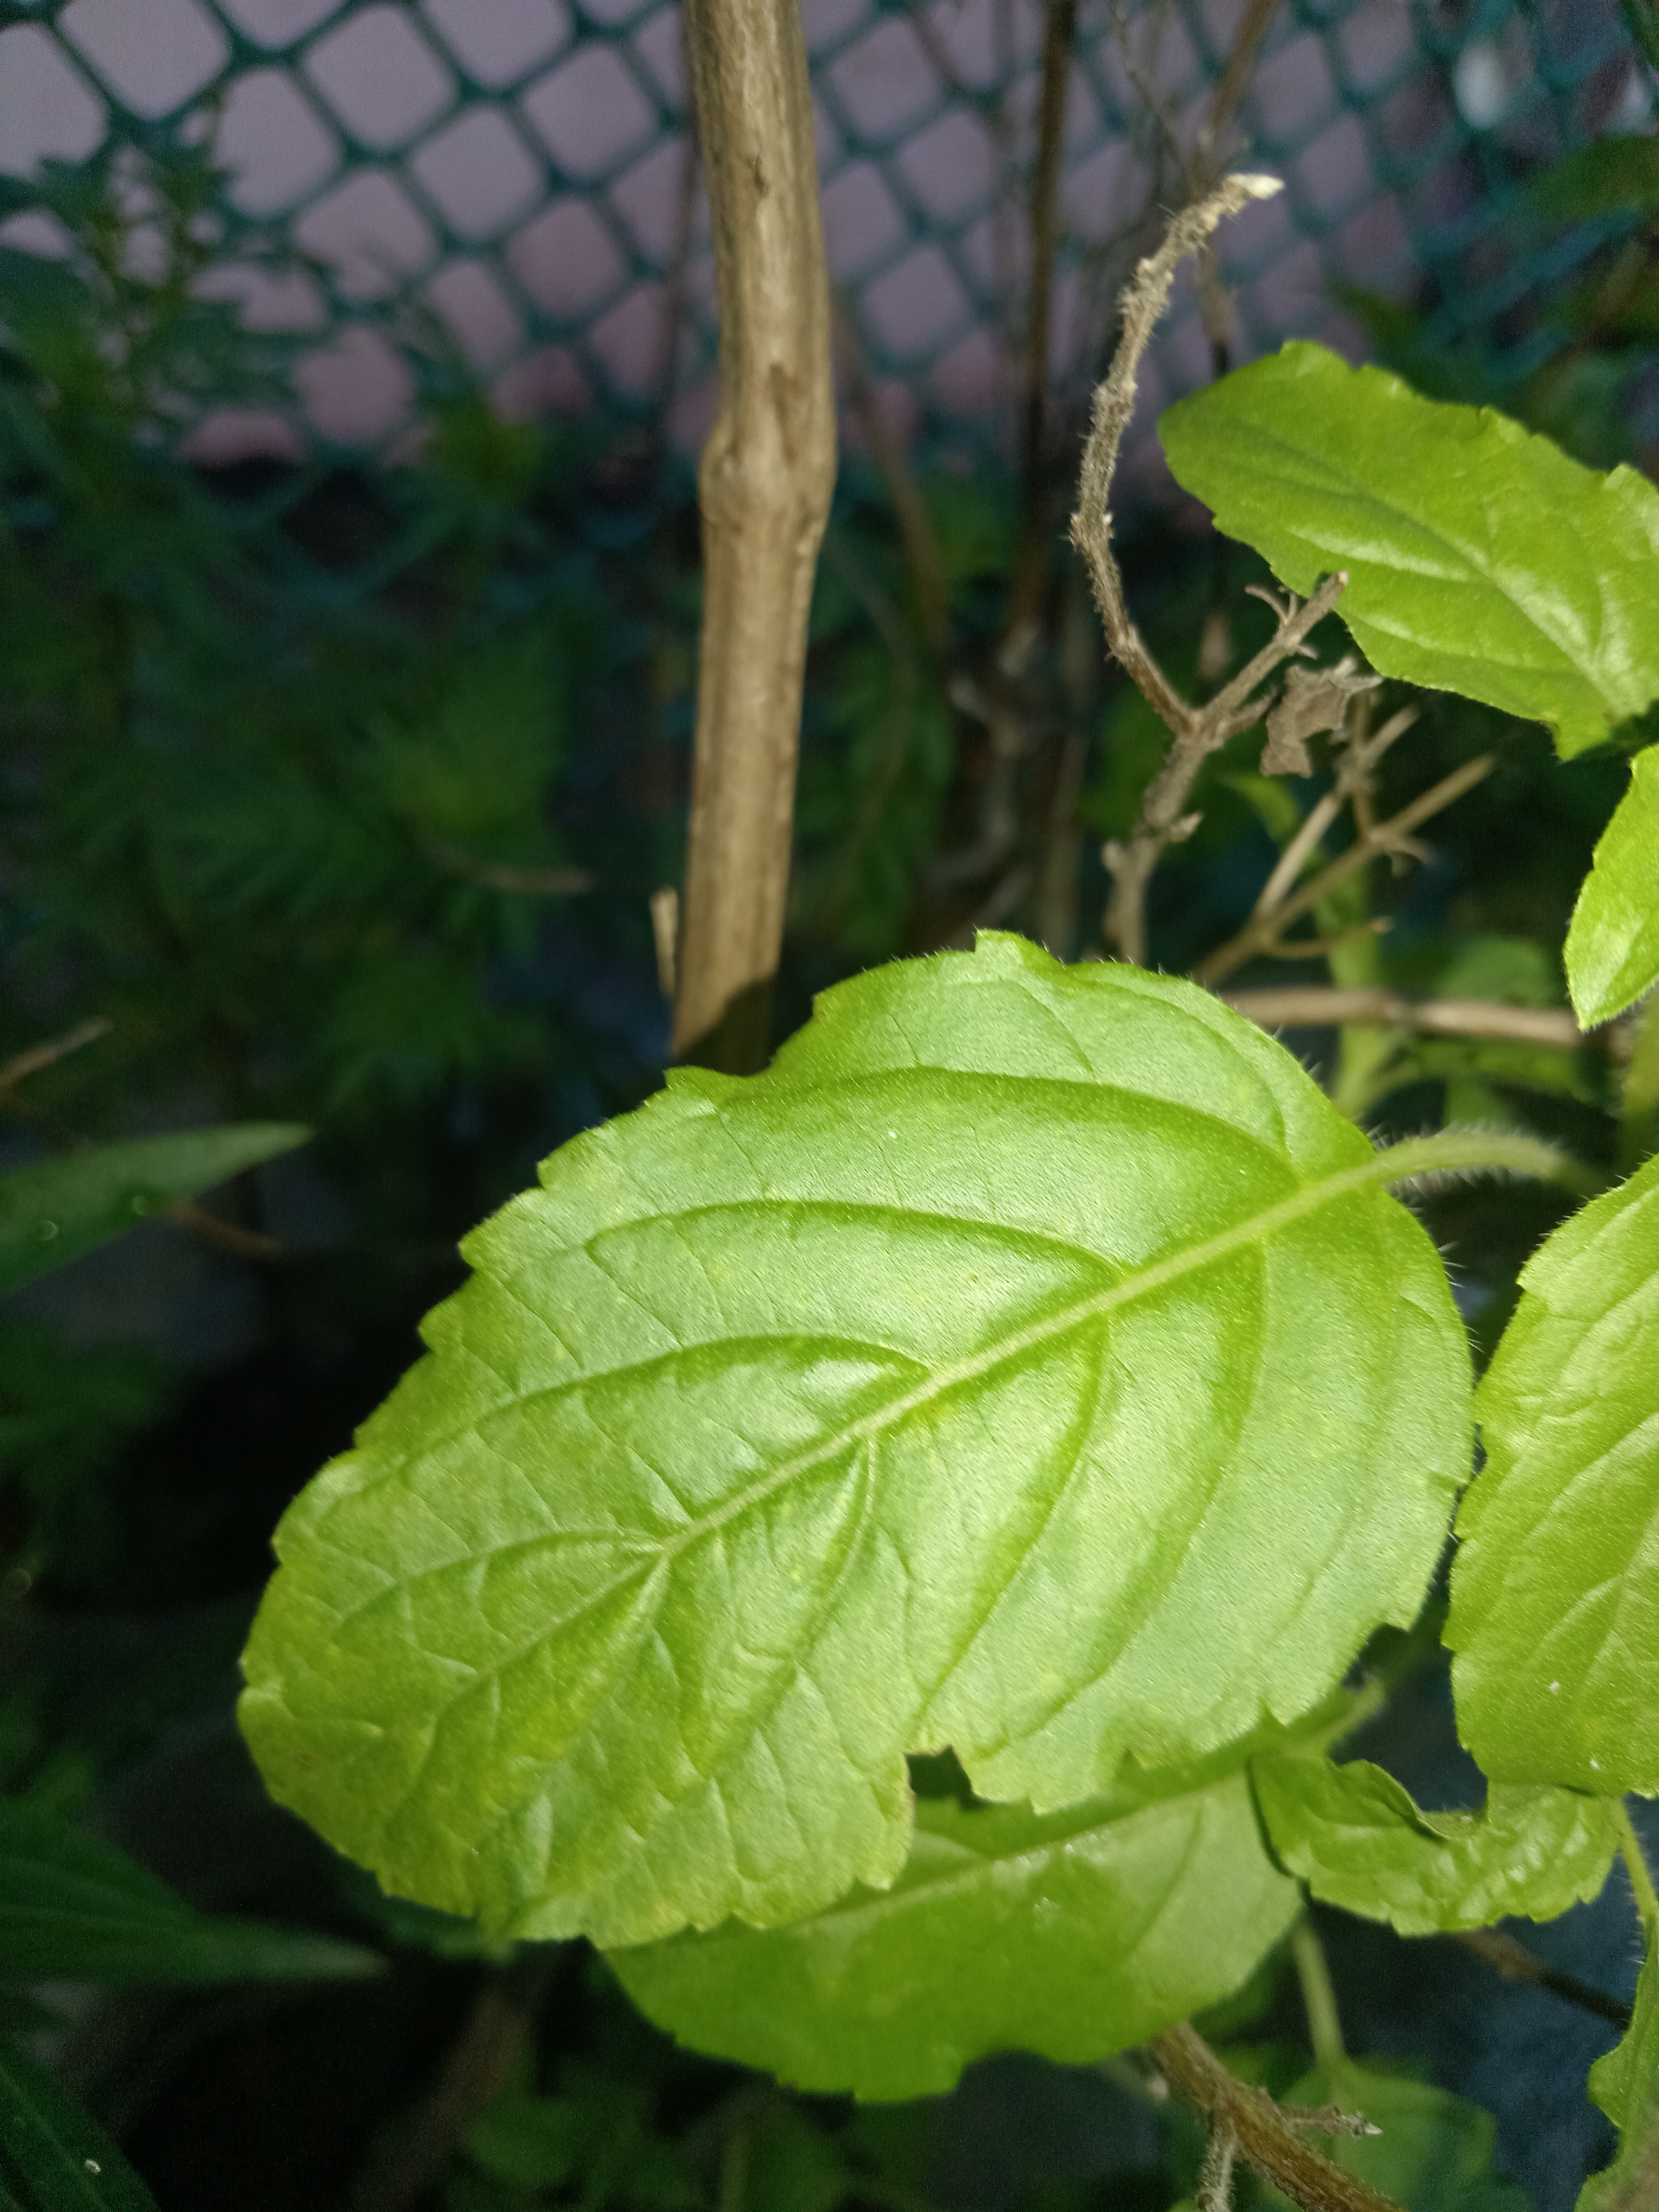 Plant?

tulshi
